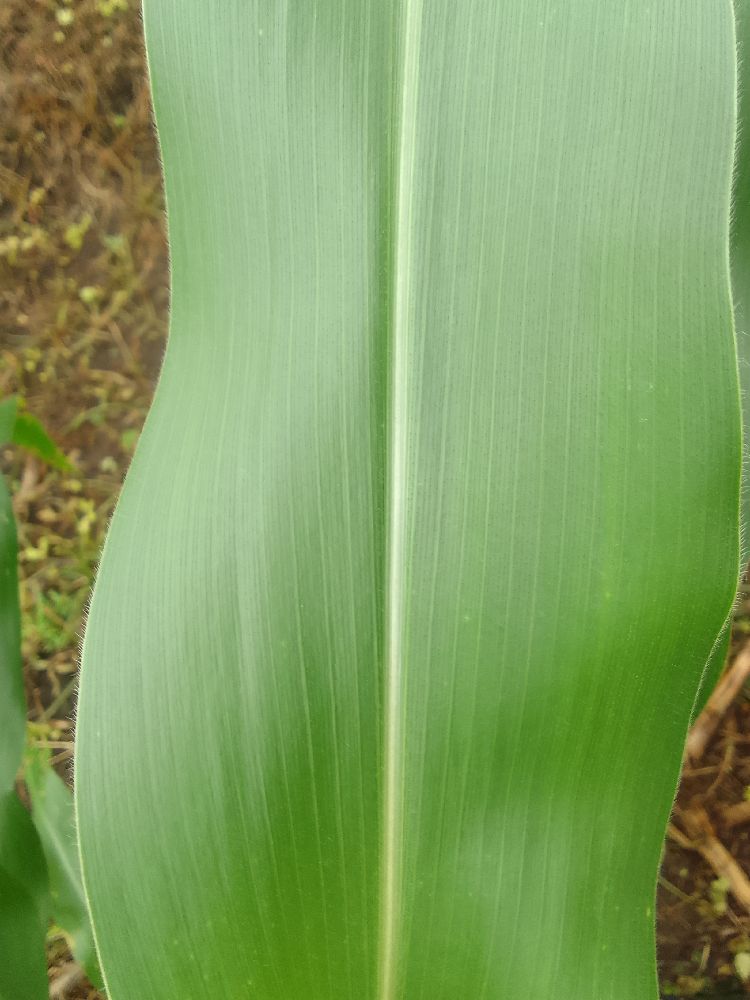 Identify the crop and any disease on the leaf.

maize, healthy
